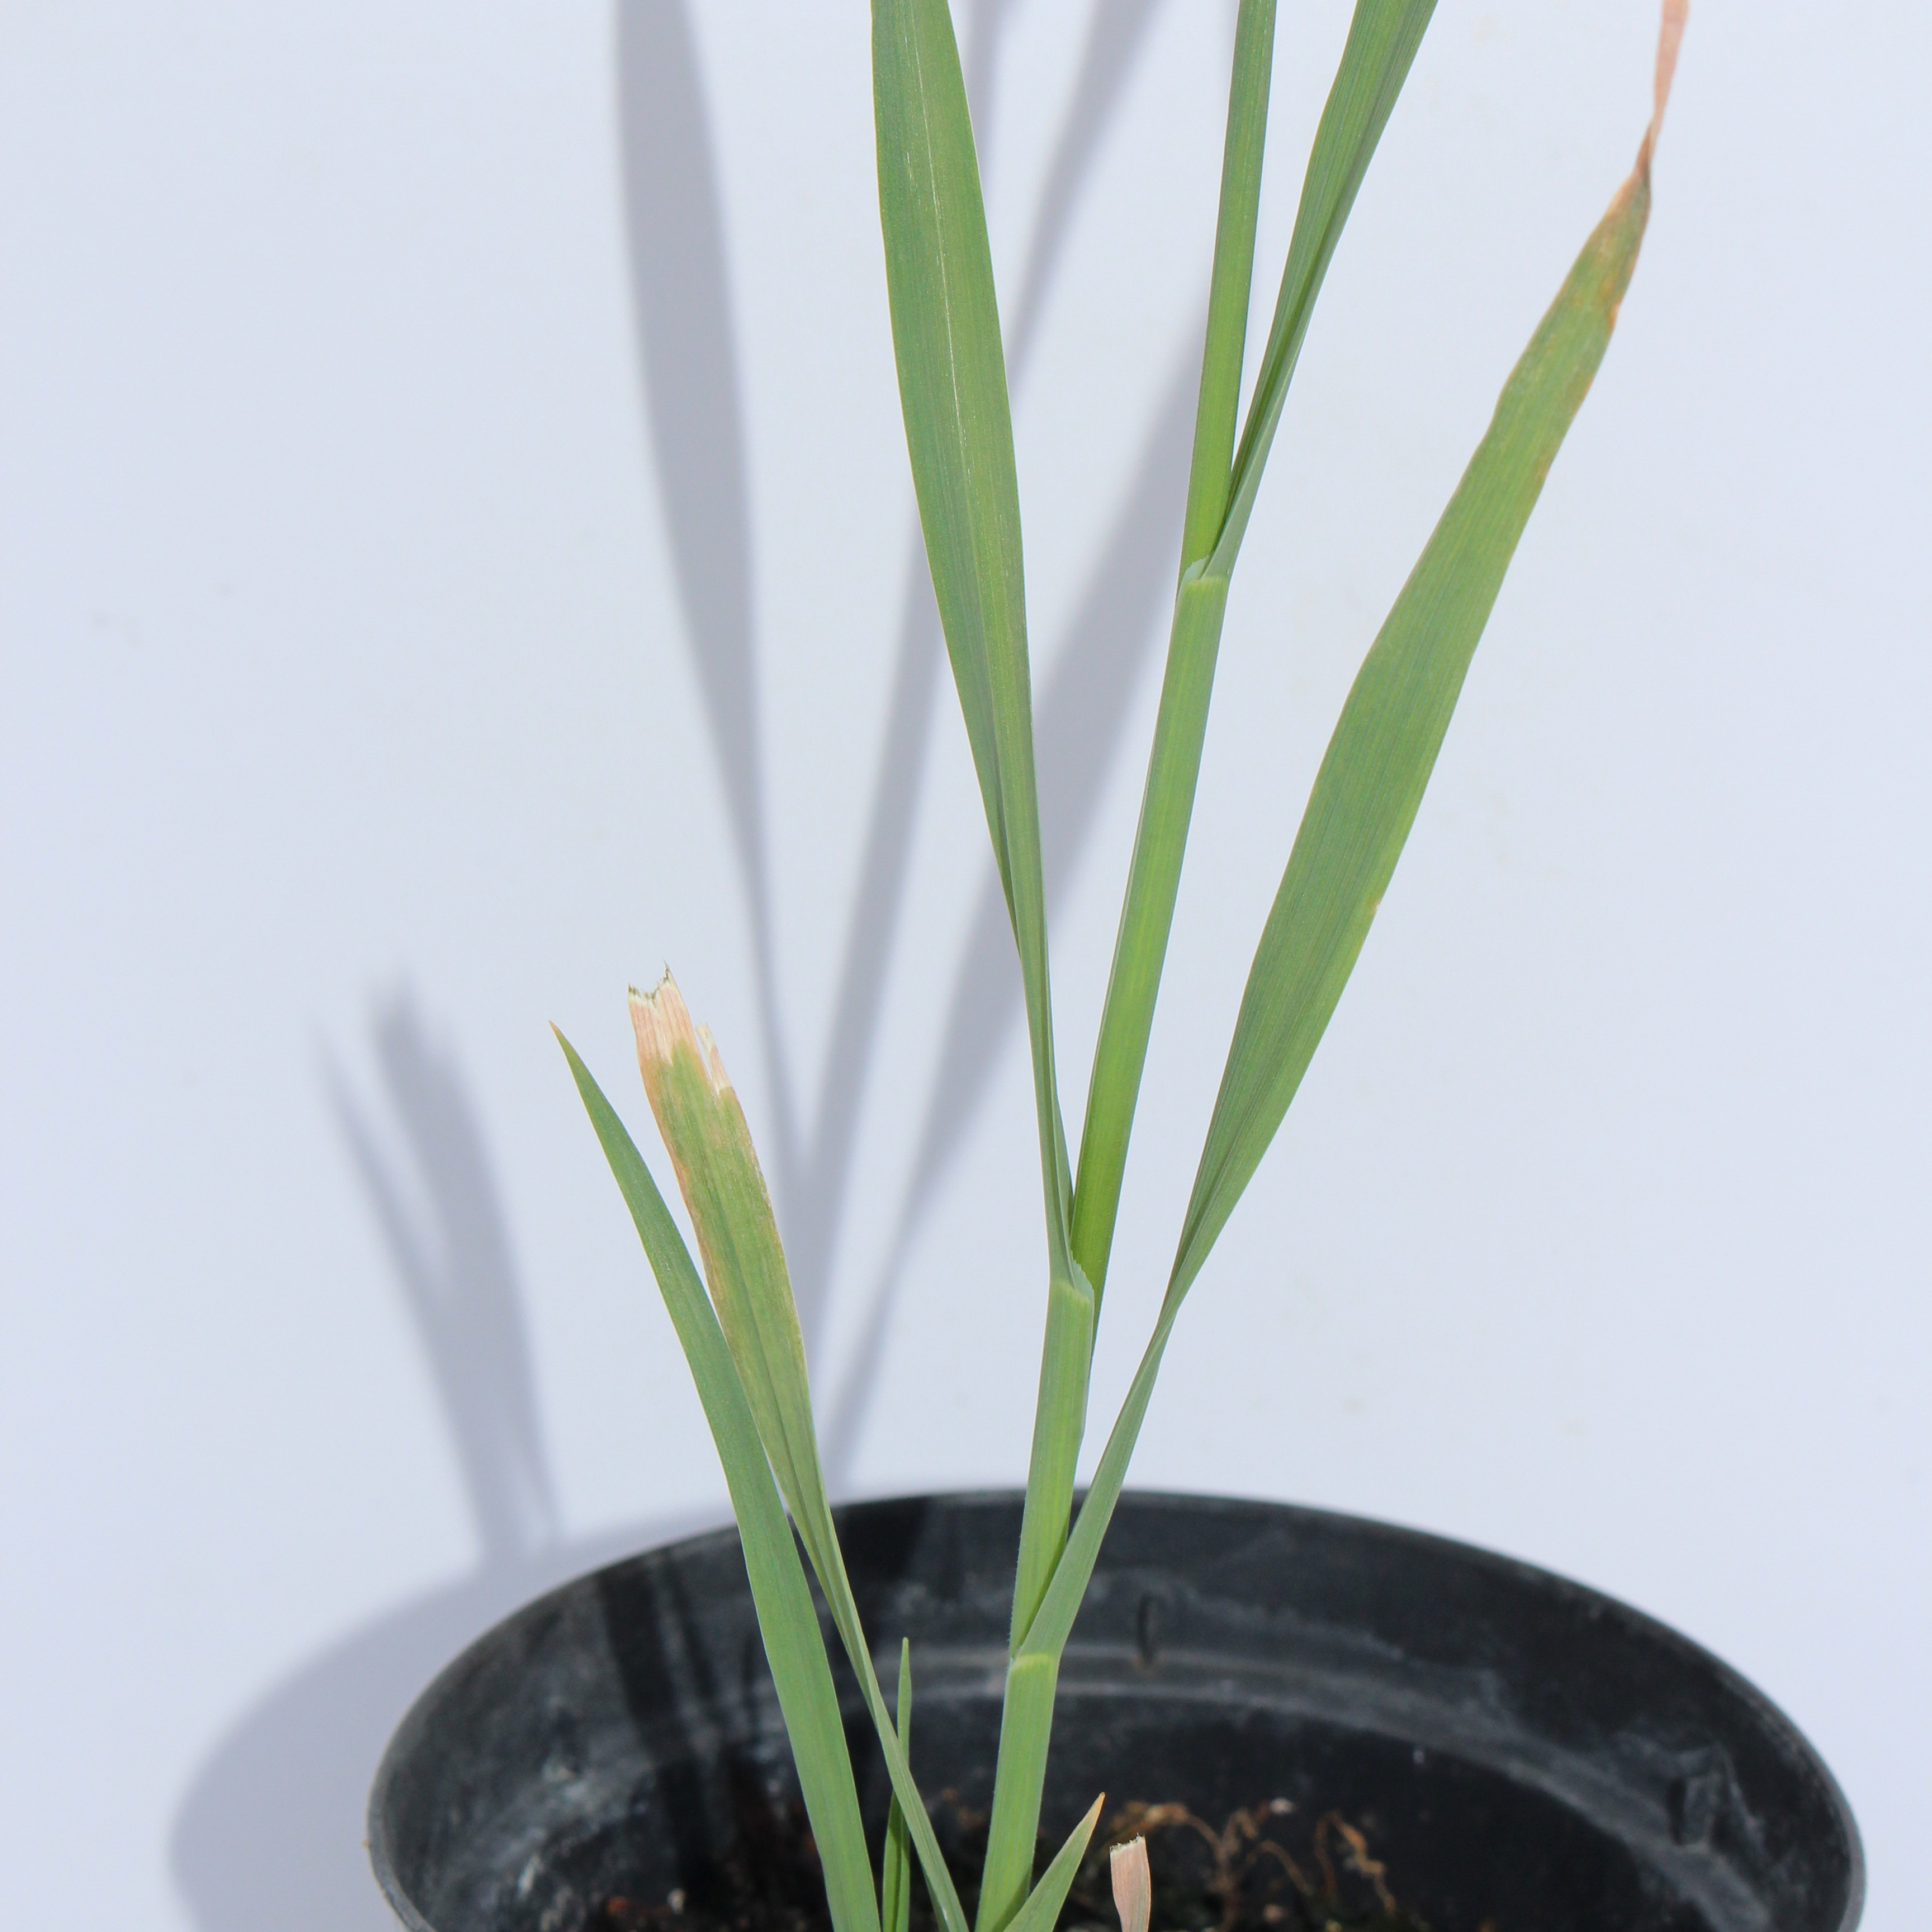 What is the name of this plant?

Avena sterilis
